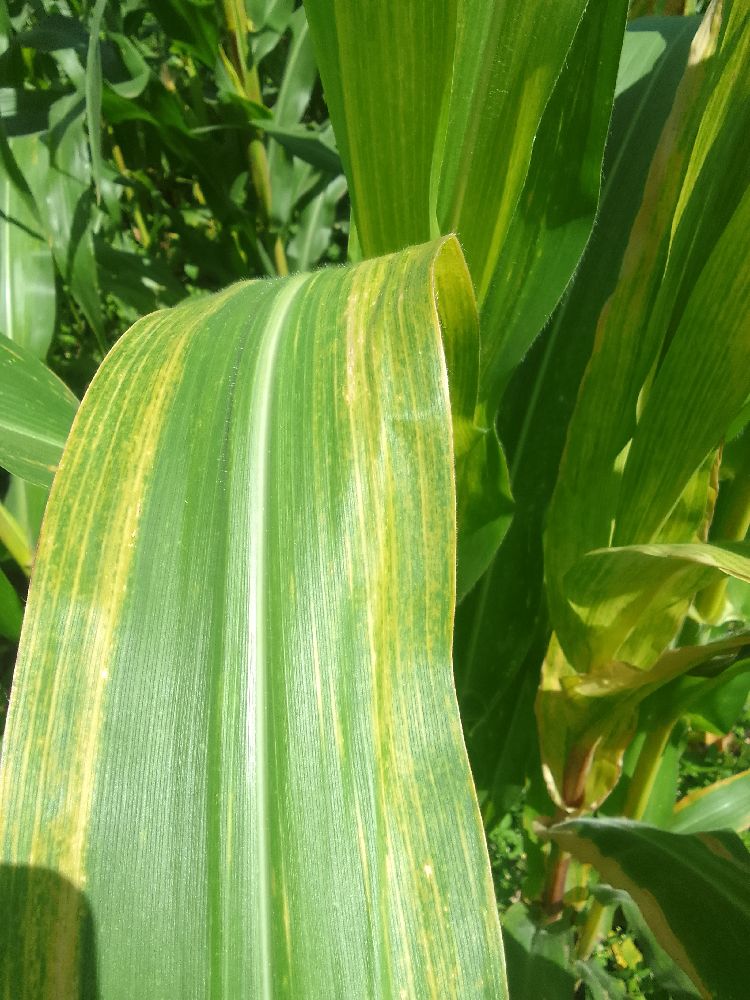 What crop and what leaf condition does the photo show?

maize, maize lethal necrosis
